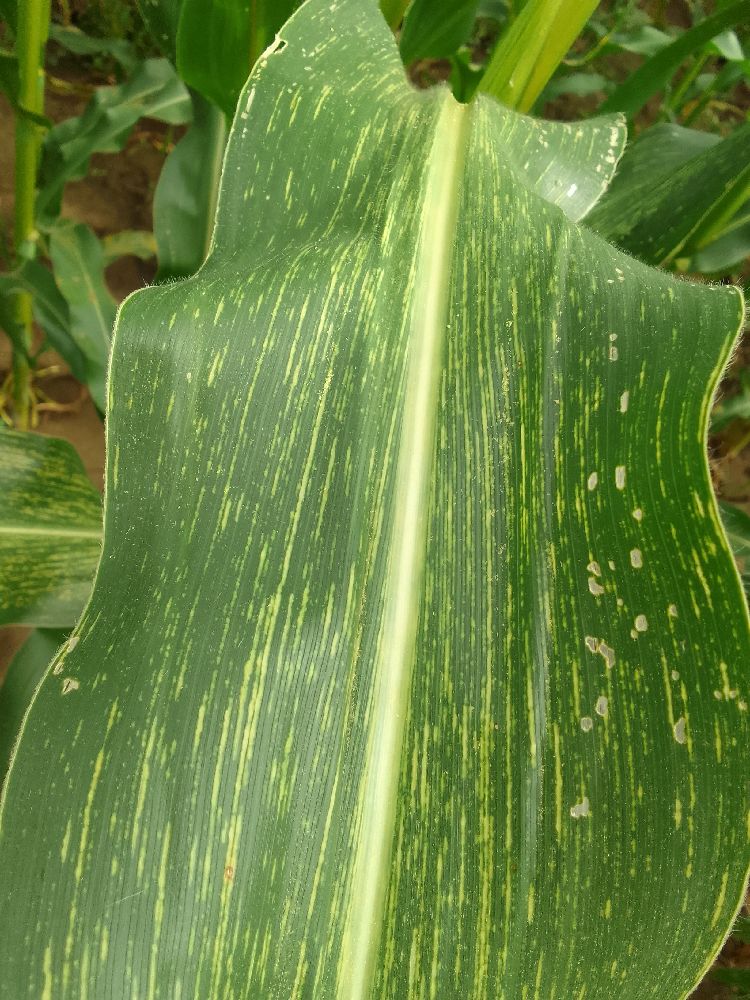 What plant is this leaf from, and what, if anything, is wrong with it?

maize, maize streak virus
